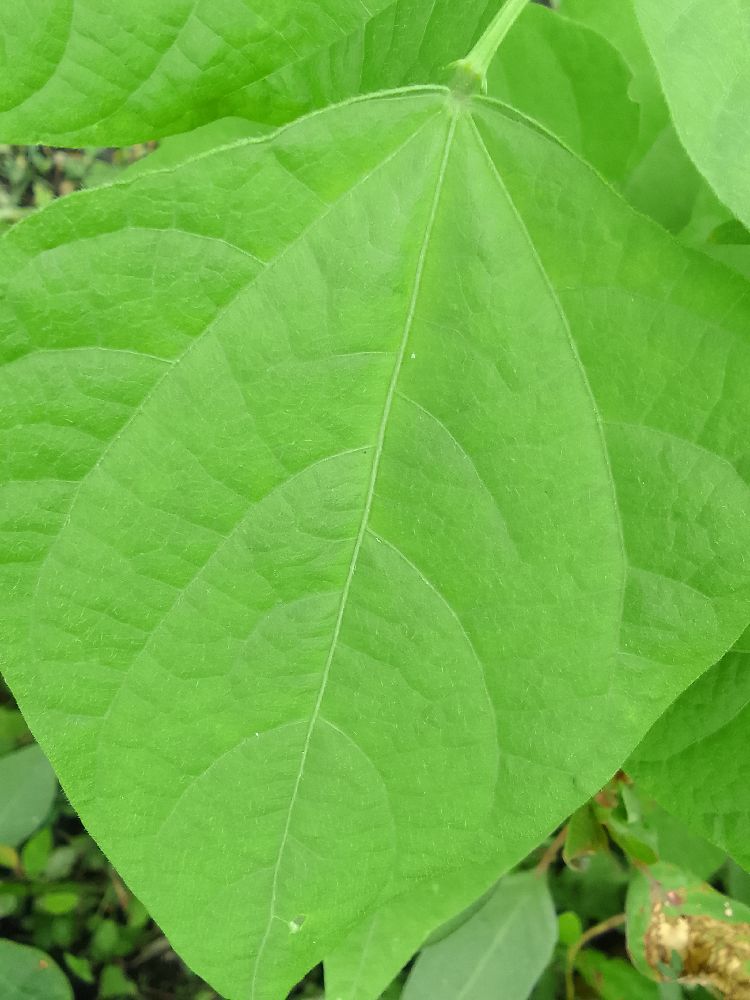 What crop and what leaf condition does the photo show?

common bean, healthy
